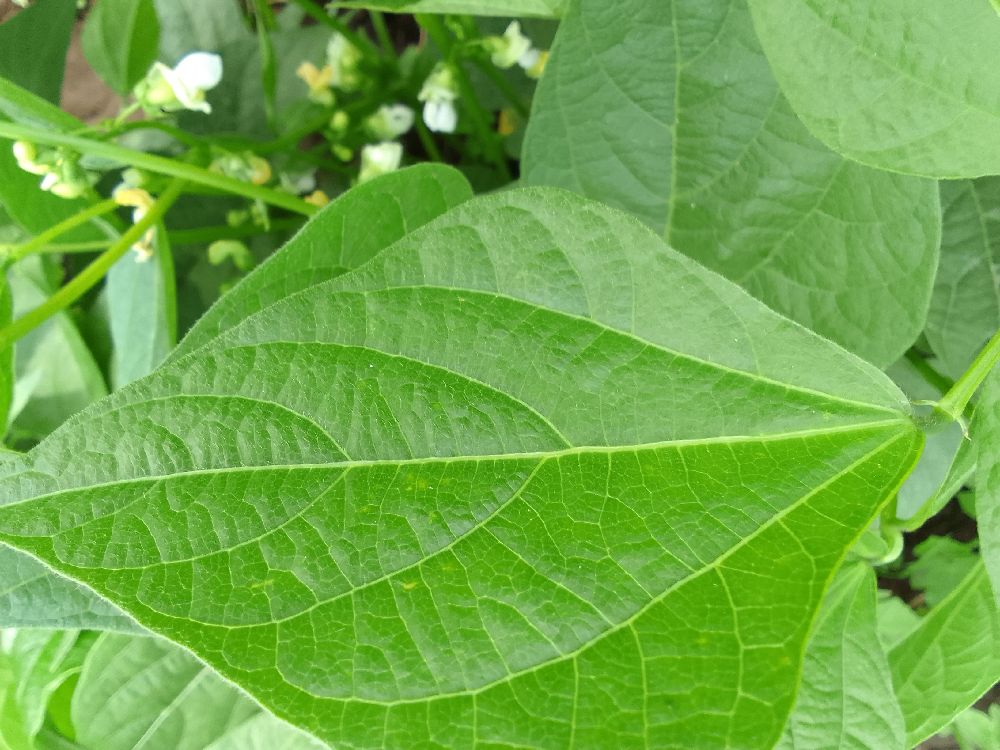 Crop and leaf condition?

common bean, healthy
